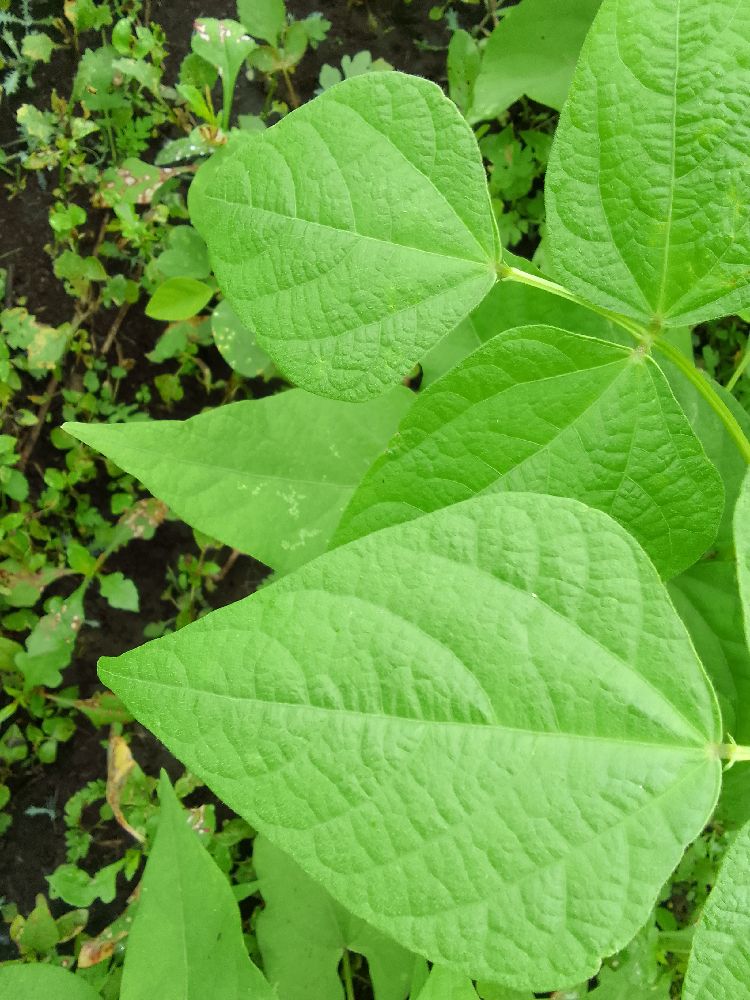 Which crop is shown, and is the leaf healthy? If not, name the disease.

common bean, healthy
